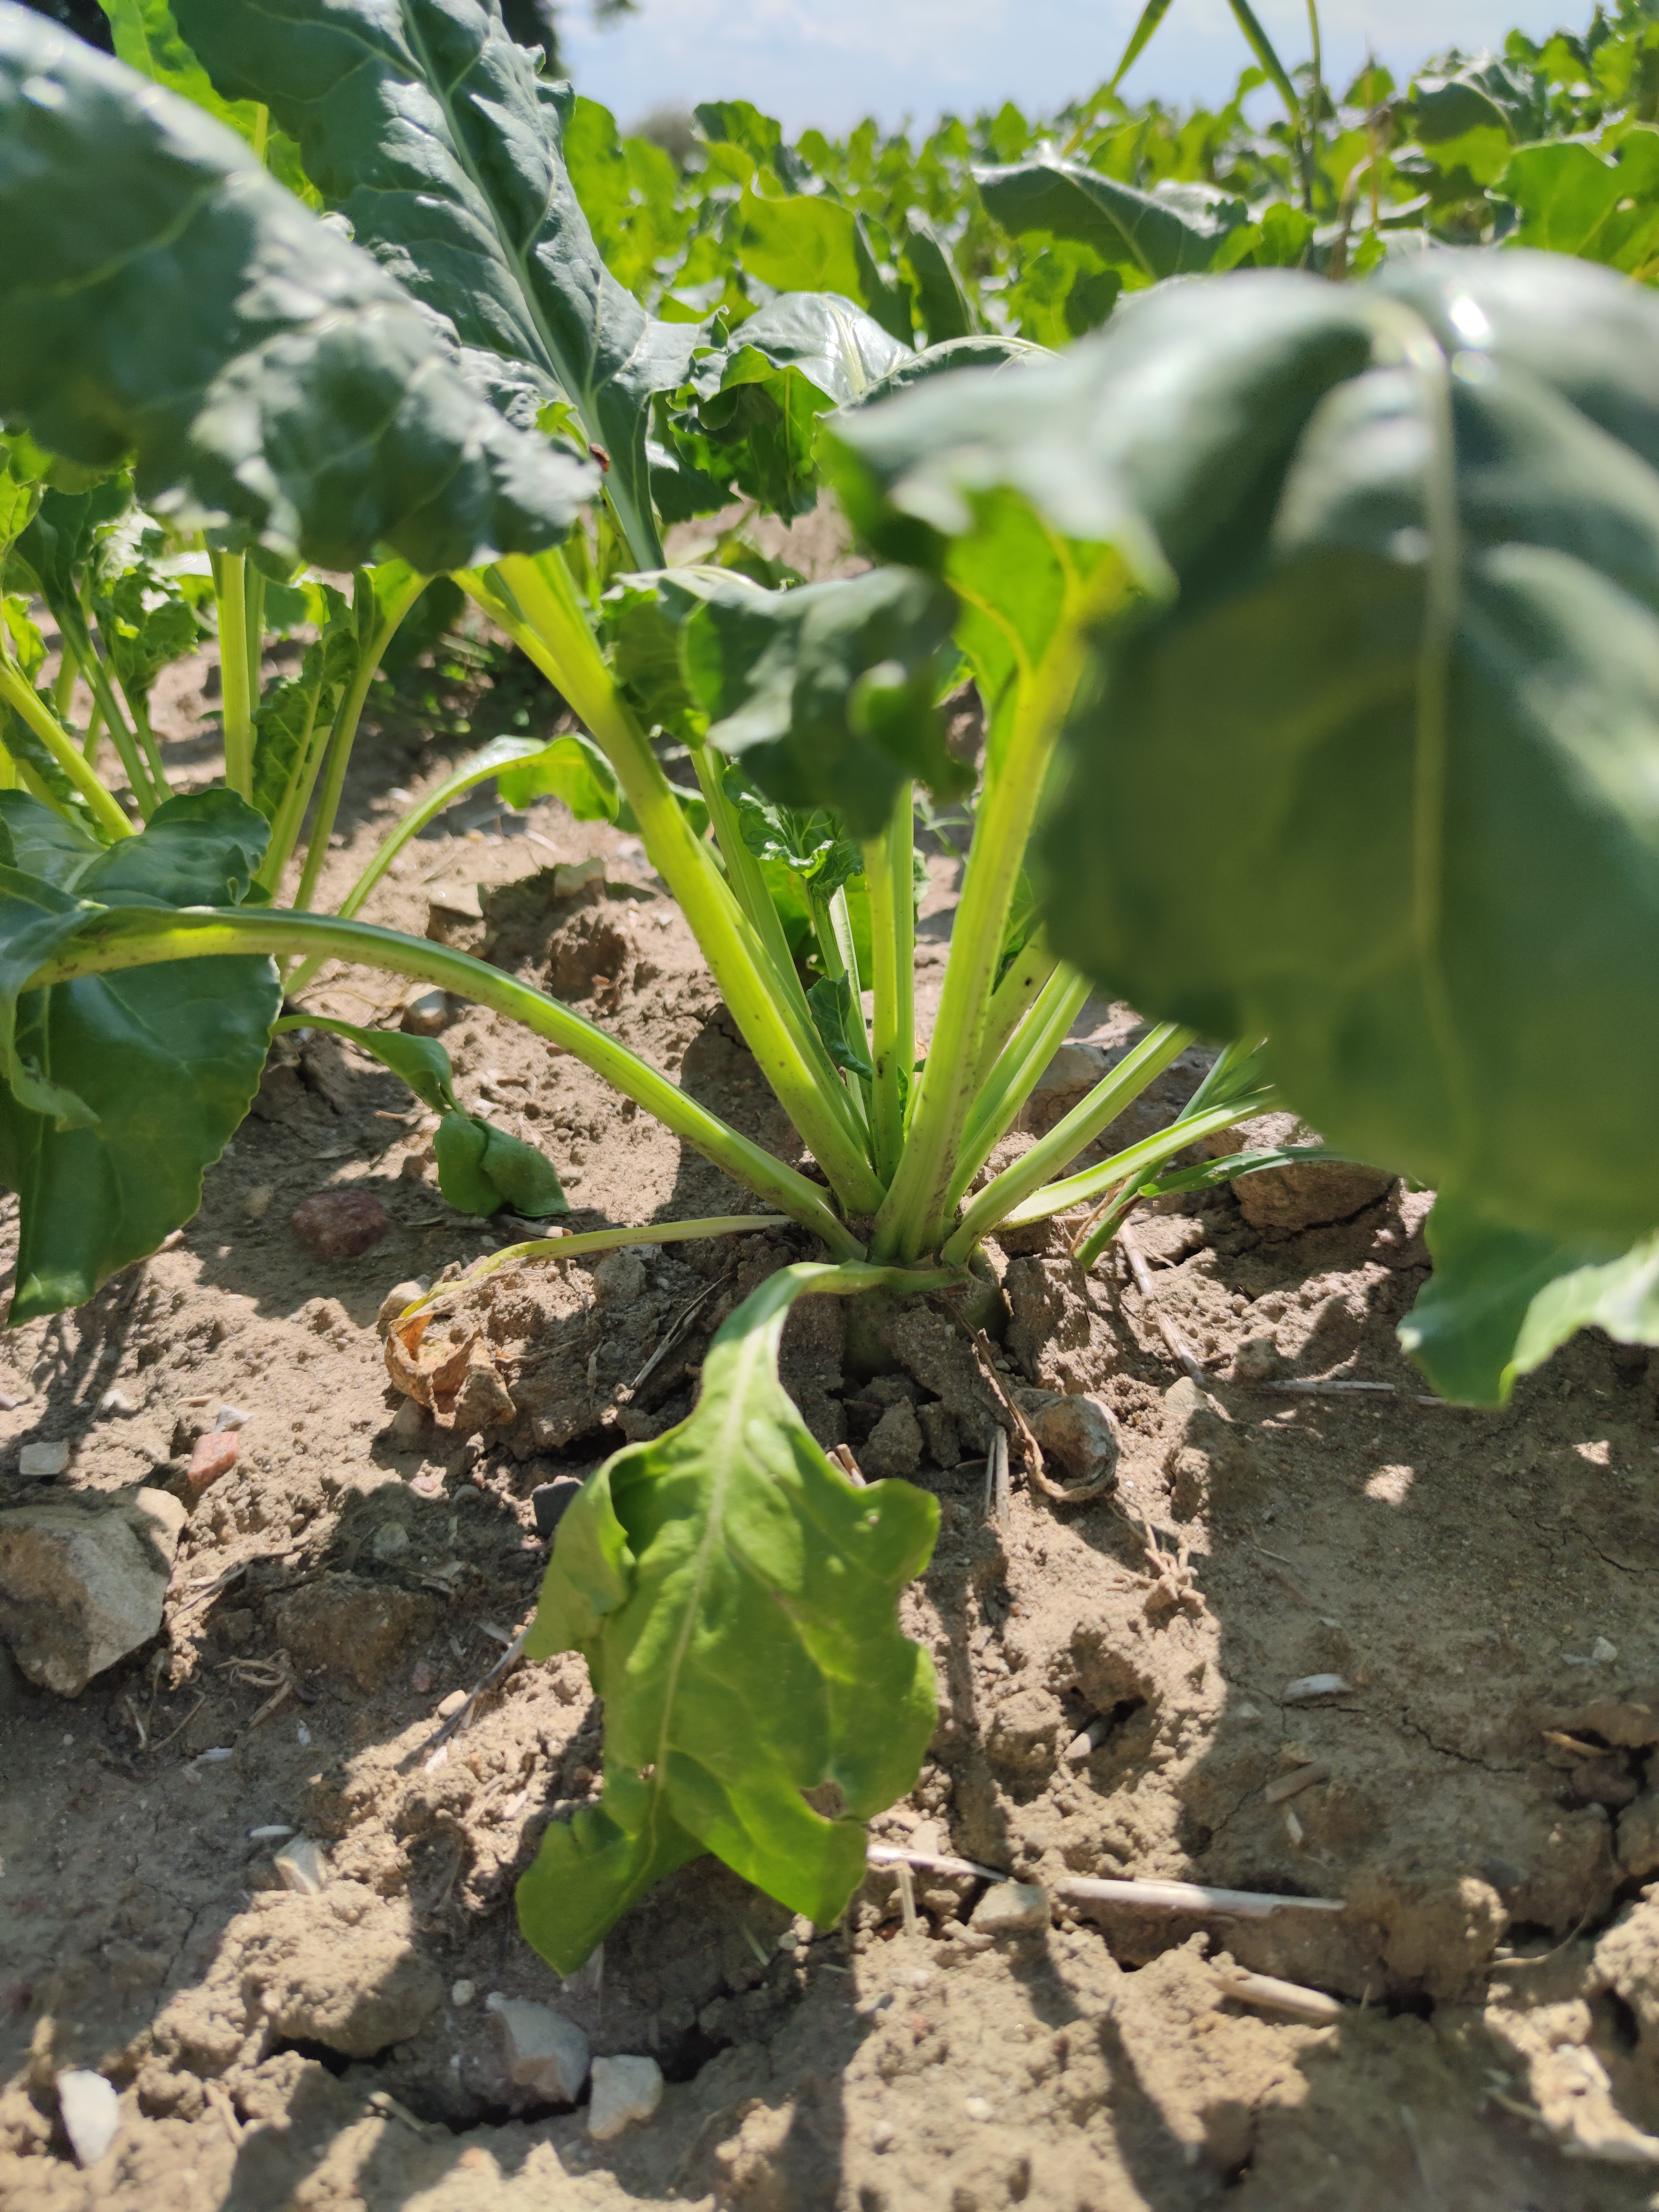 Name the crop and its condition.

beet, unaffected
